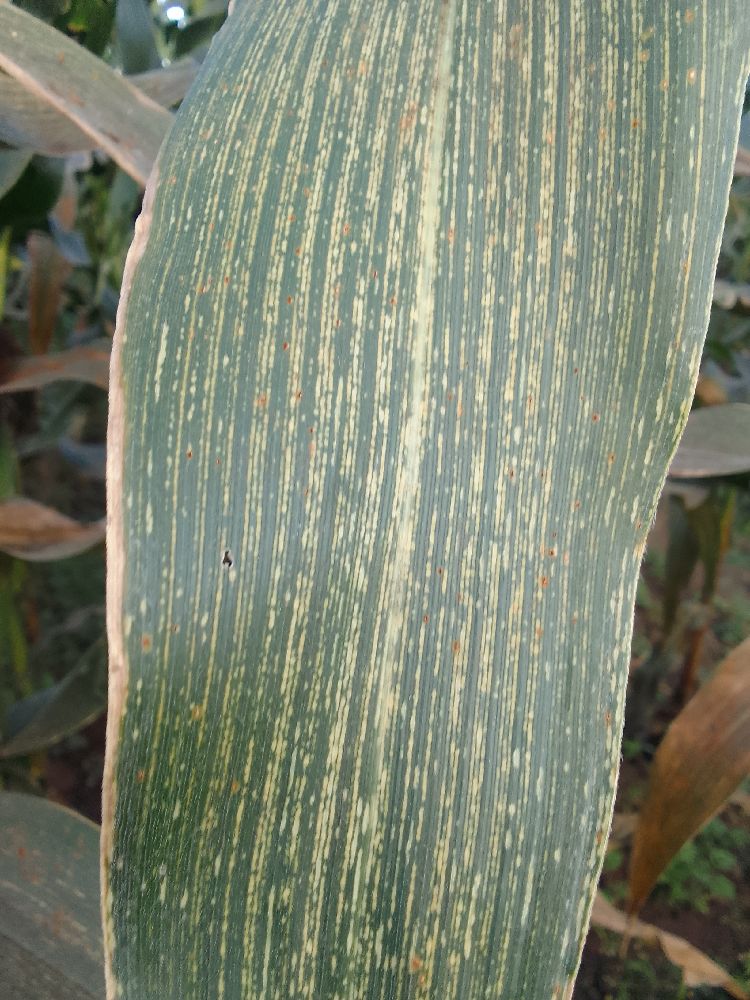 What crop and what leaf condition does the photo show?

maize, maize streak virus
